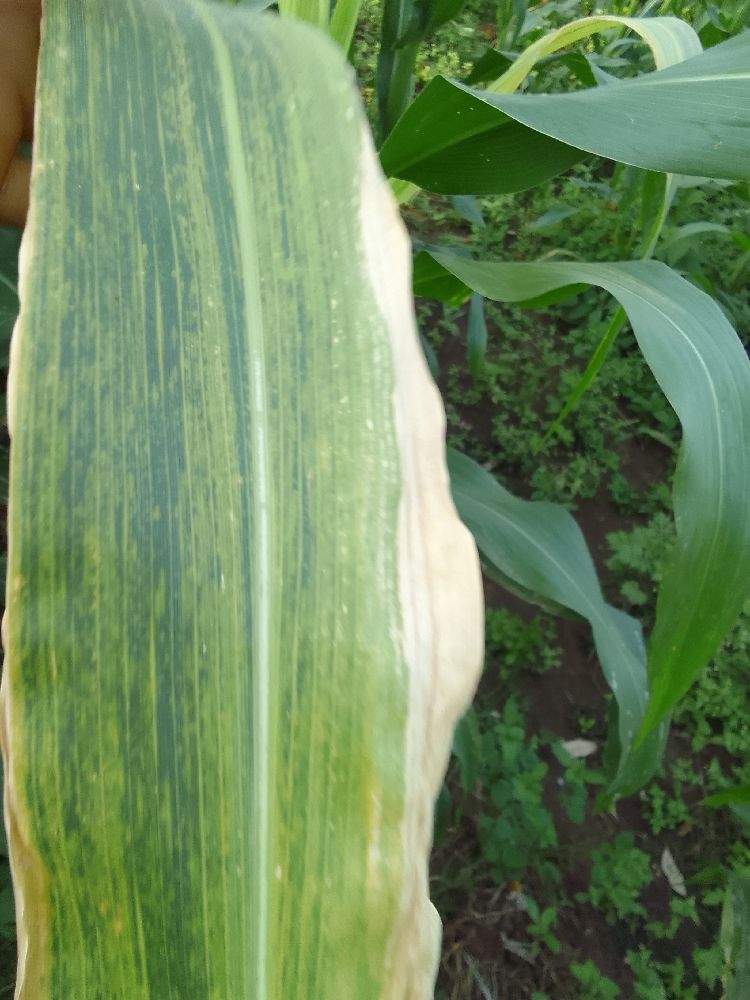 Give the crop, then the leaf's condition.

maize, maize lethal necrosis
